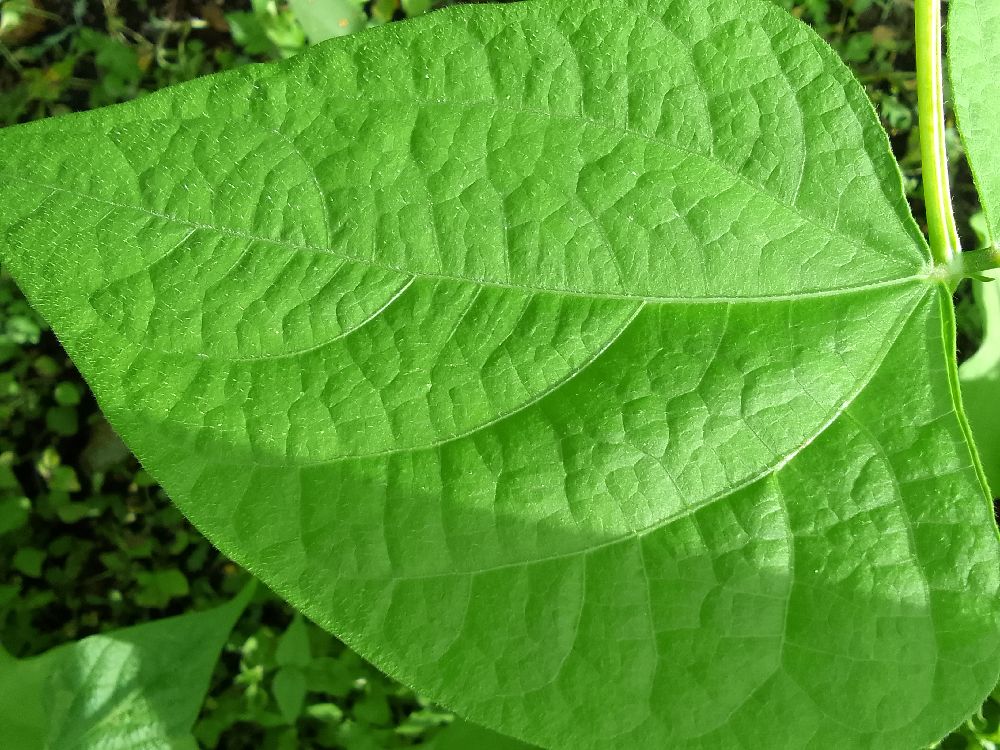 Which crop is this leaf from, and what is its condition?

common bean, healthy
